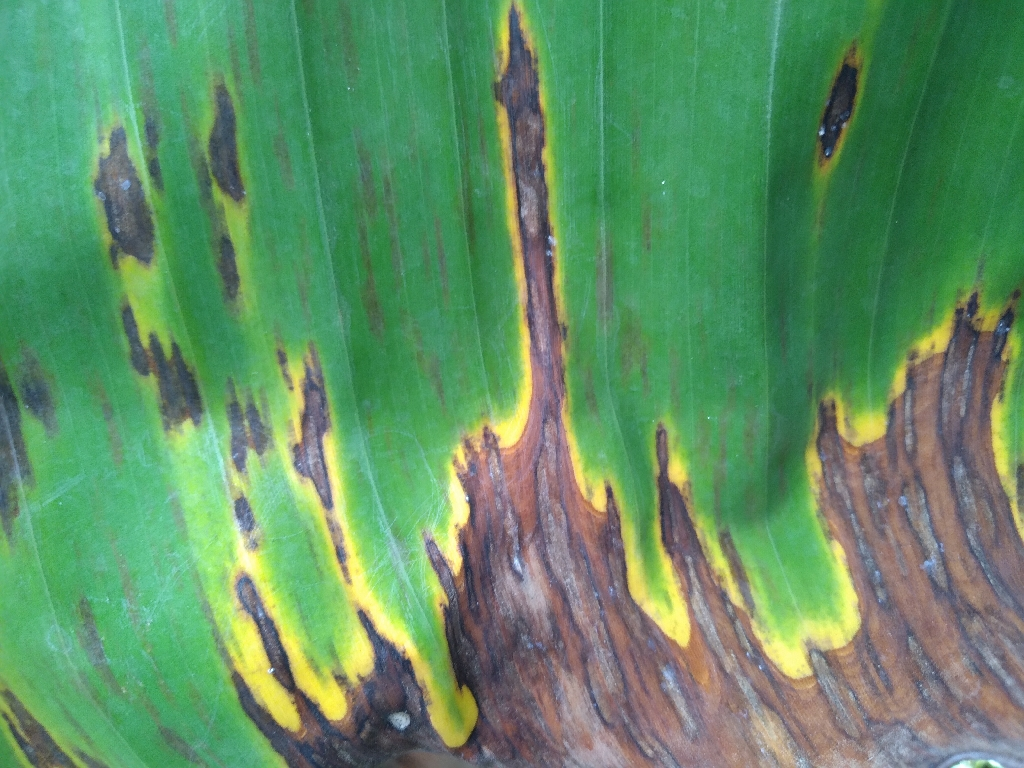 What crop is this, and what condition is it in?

banana, black sigatoka
